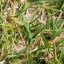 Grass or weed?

grass
